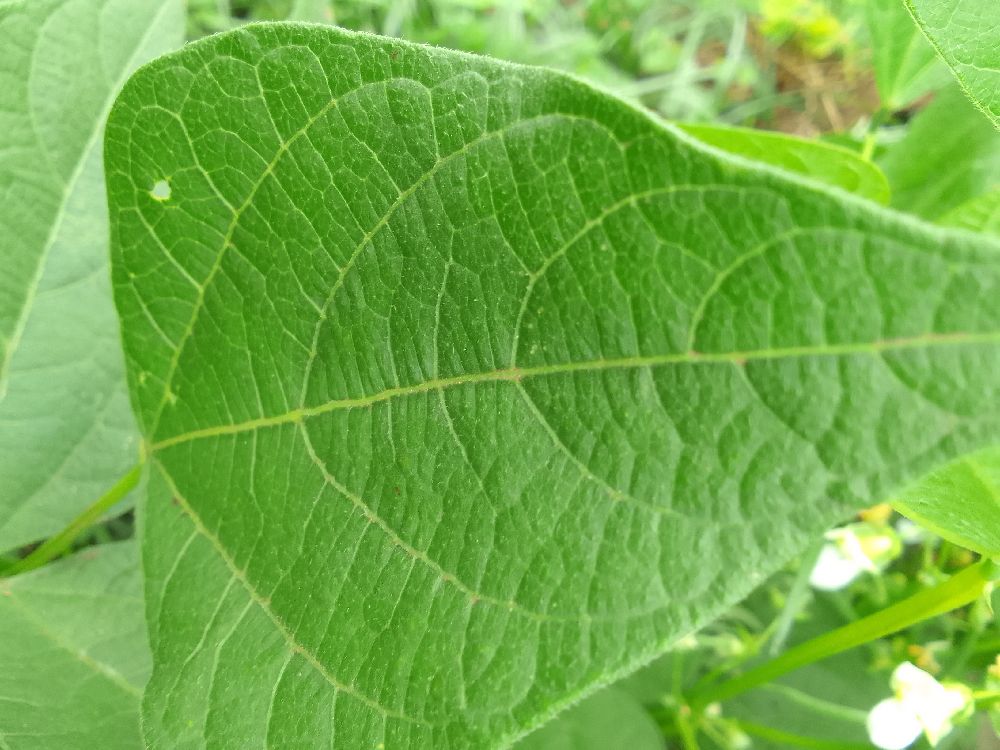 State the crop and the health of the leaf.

common bean, healthy
